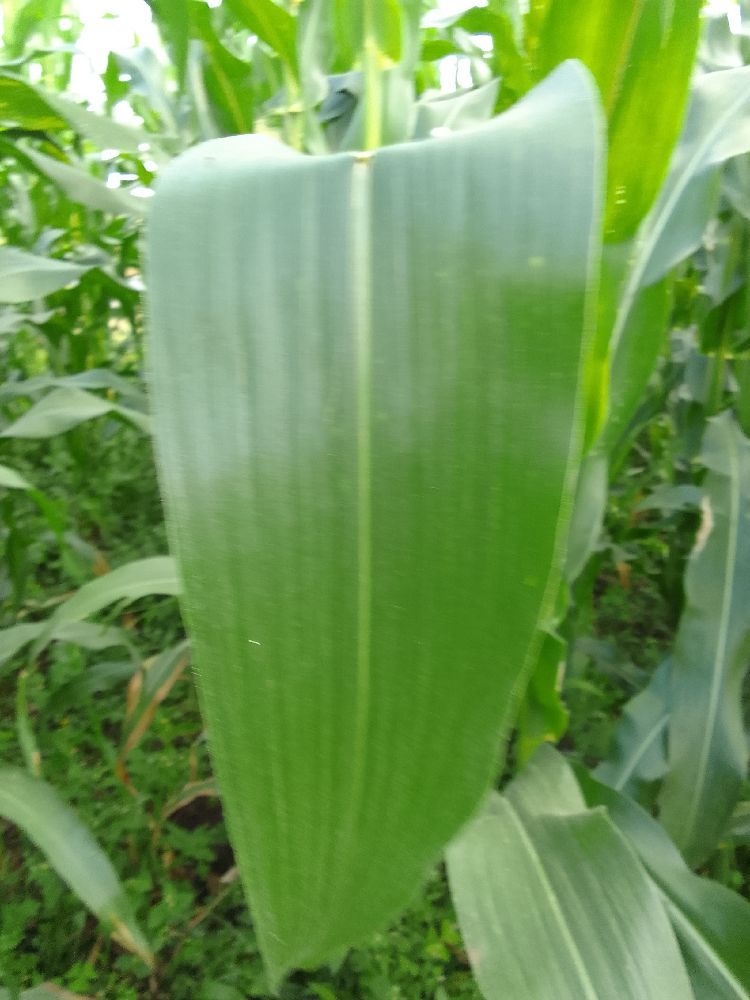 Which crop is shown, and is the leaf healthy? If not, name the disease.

maize, healthy
